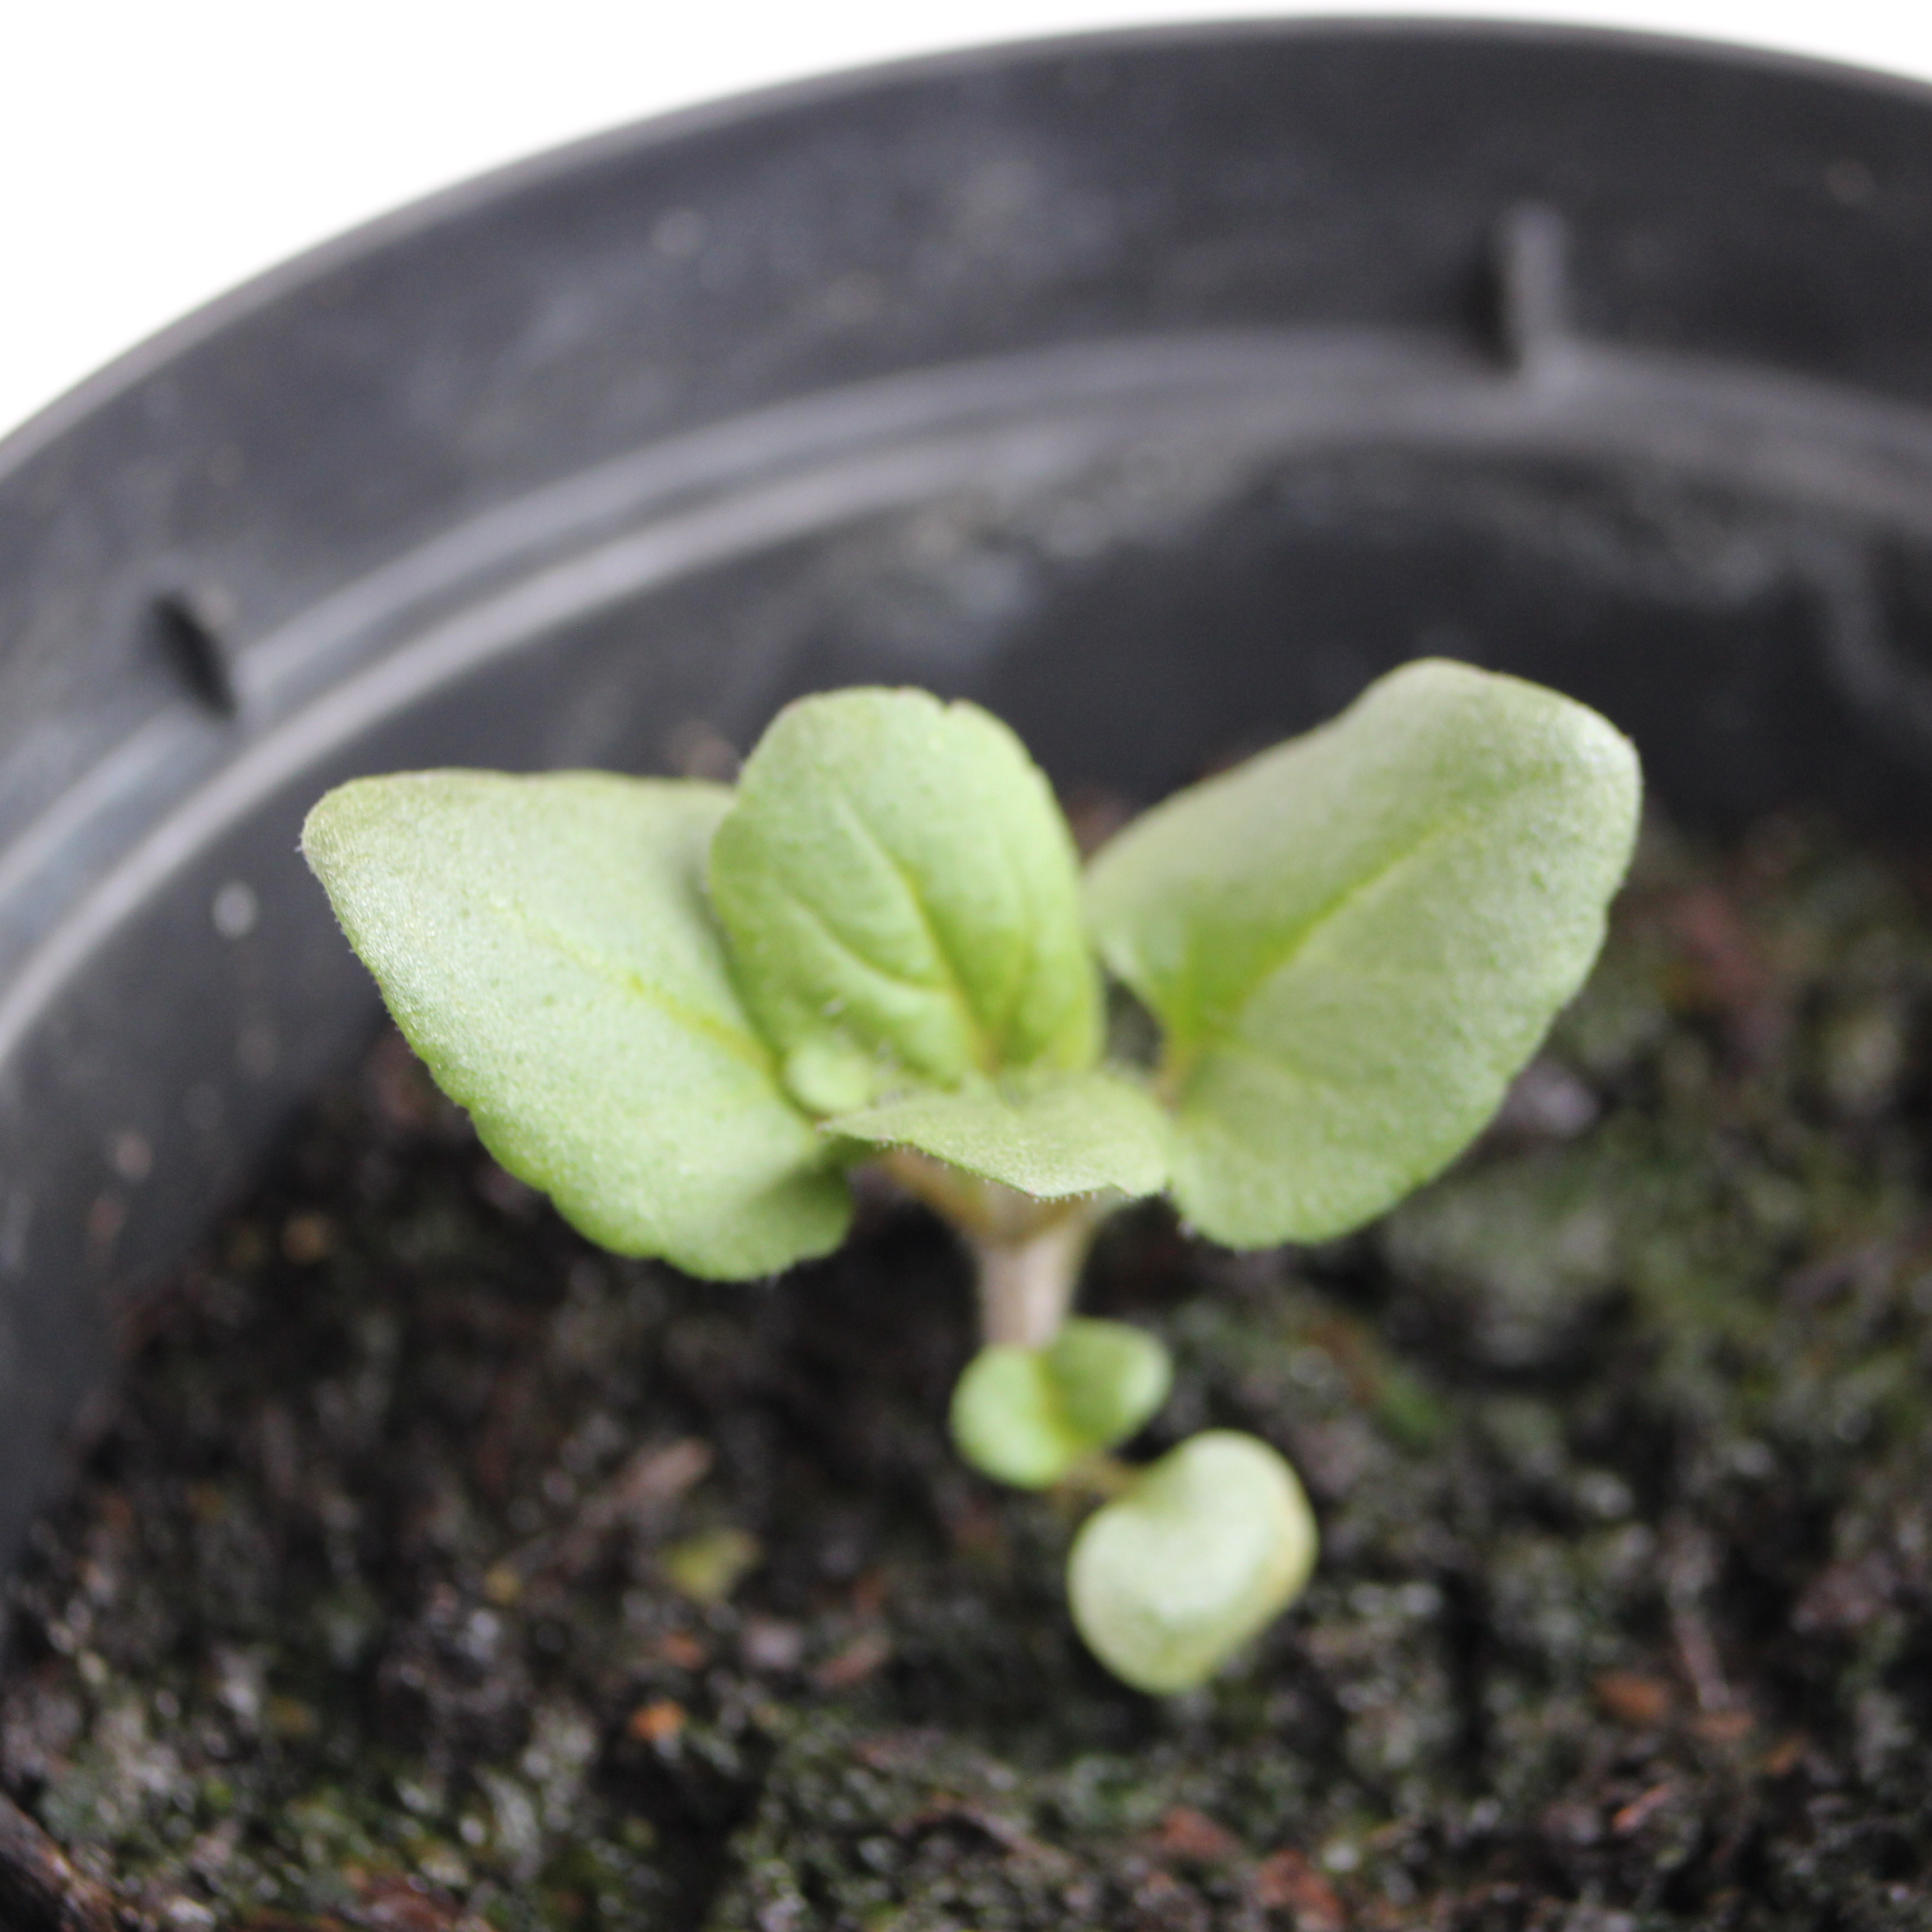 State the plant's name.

Veronica persica
